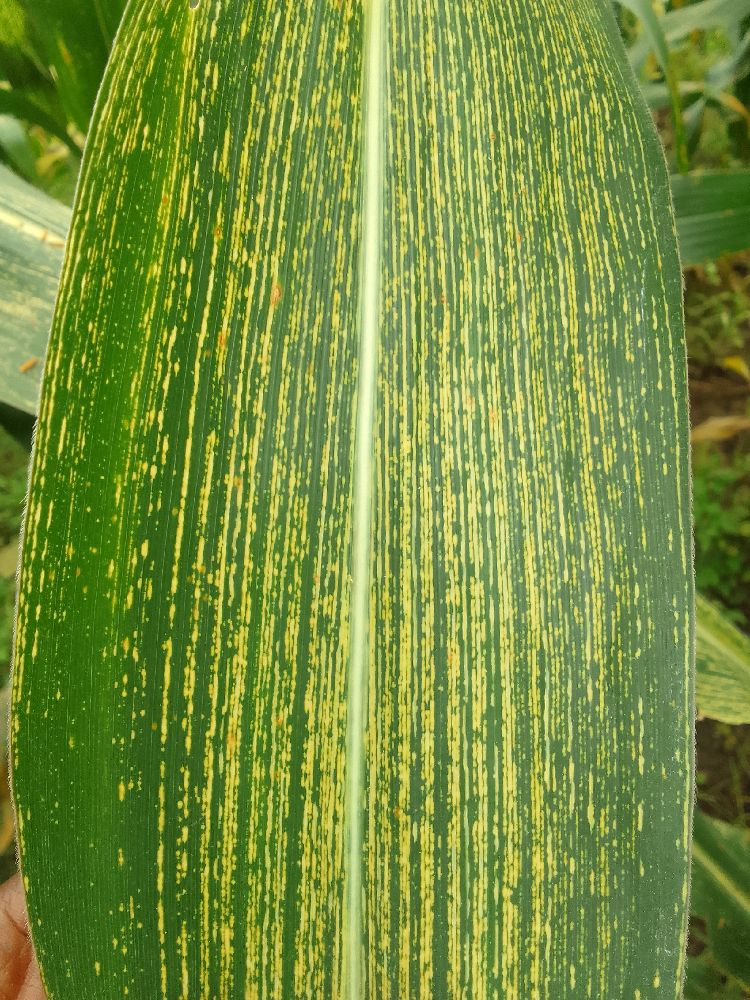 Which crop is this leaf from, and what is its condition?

maize, maize streak virus
